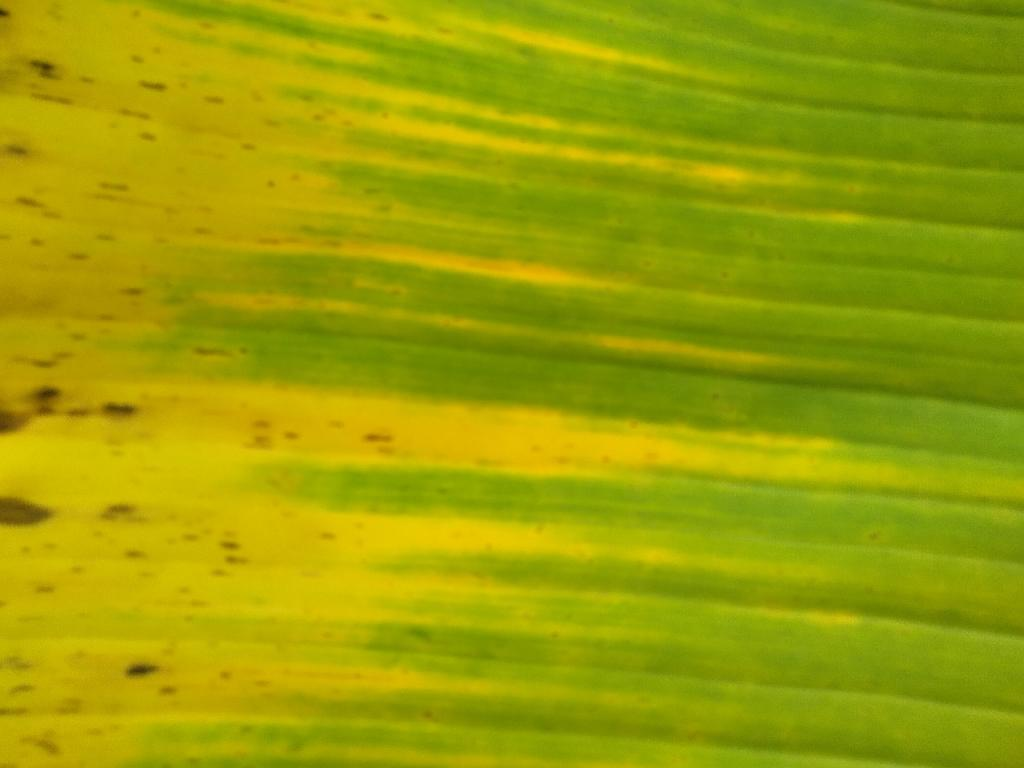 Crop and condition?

banana, fusarium wilt race 1
